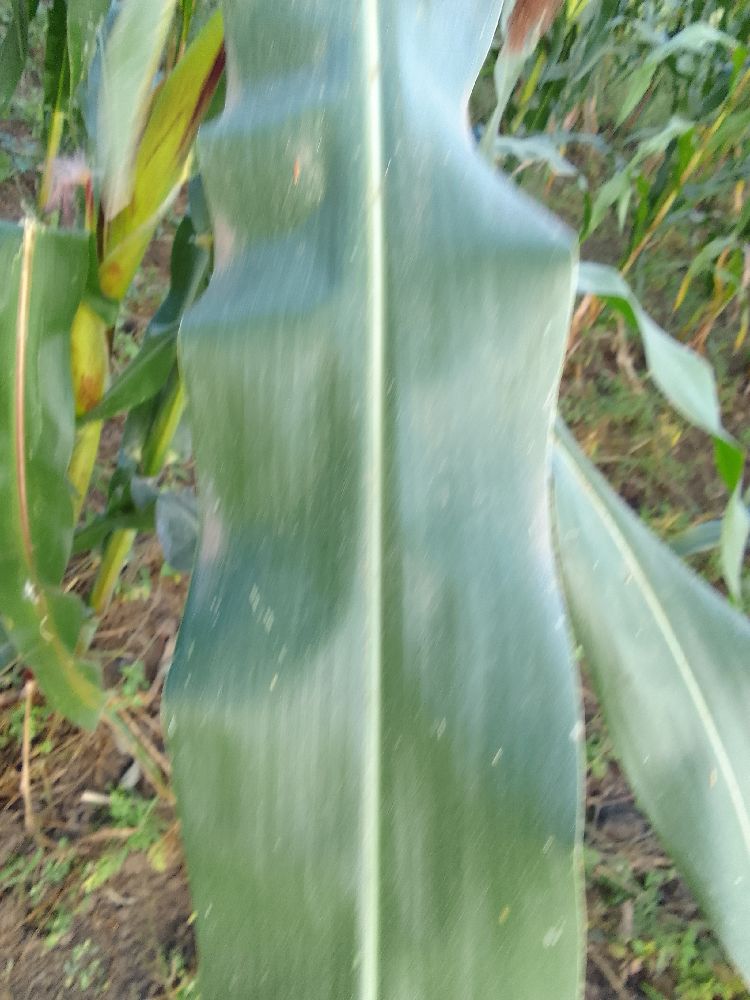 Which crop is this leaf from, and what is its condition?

maize, healthy
